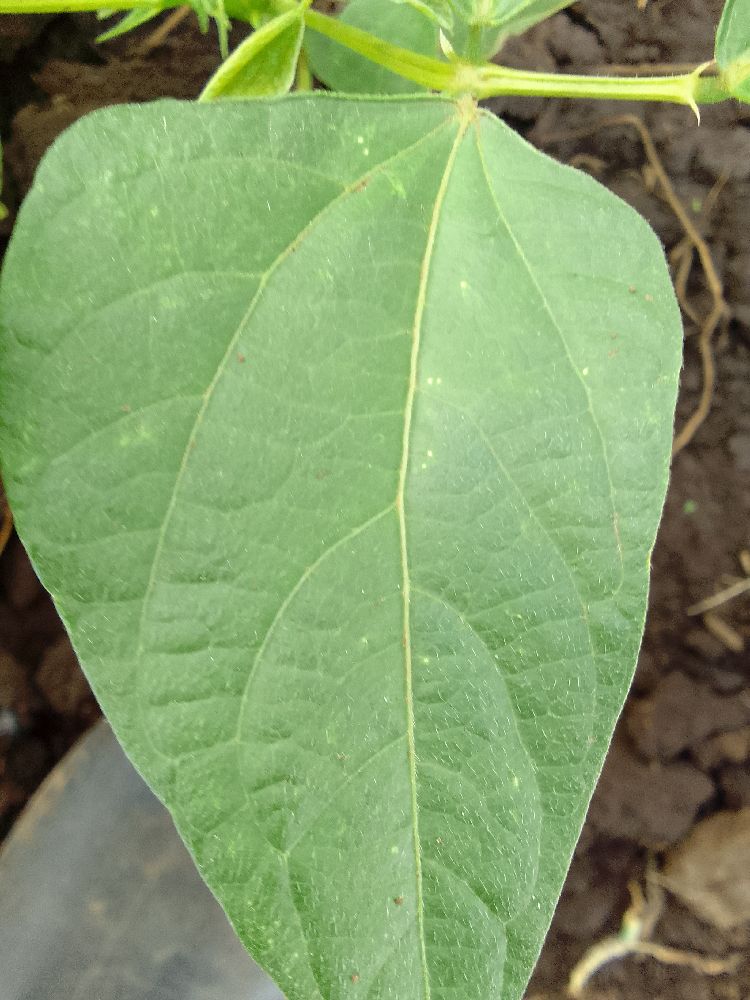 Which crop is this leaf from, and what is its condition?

common bean, healthy
